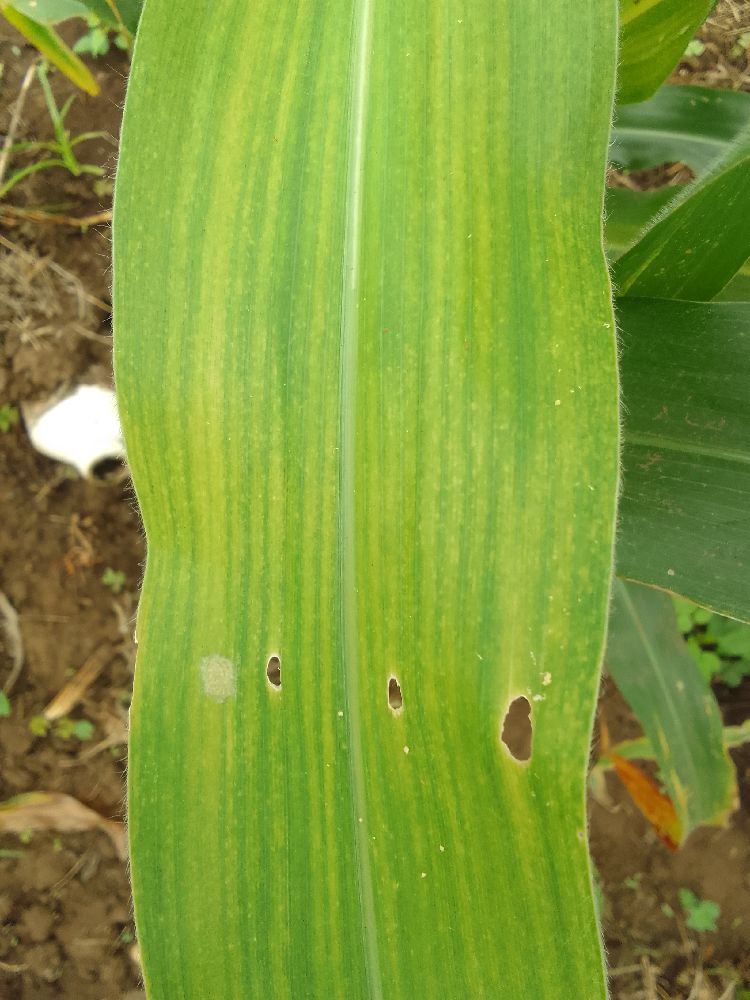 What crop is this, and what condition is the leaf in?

maize, maize lethal necrosis
